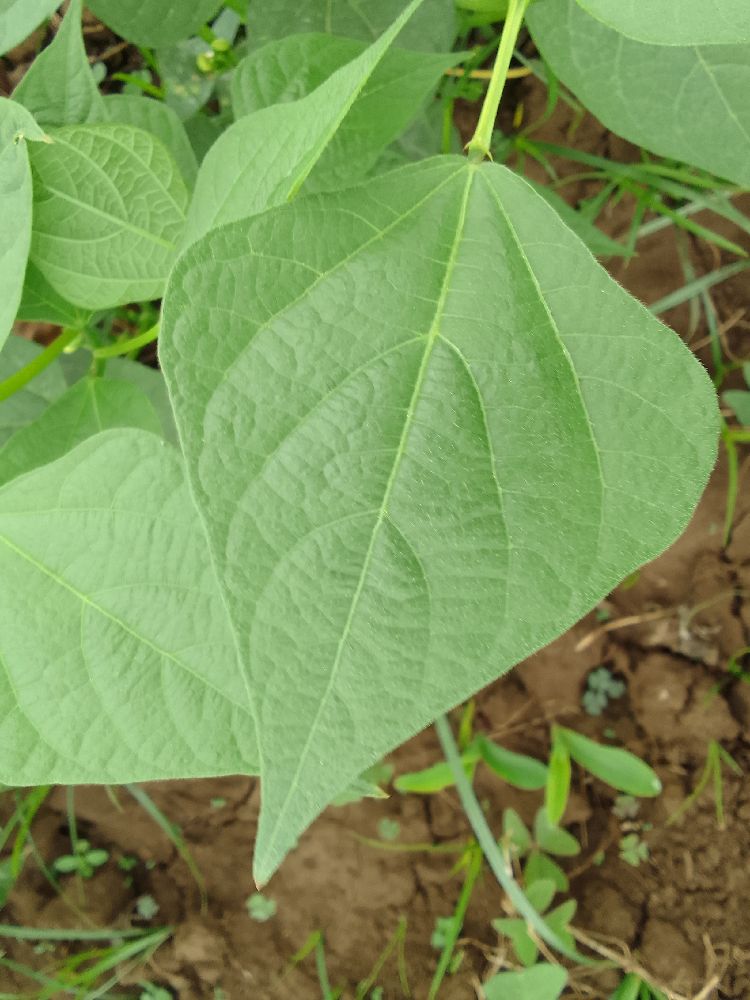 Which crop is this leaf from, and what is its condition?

common bean, healthy
